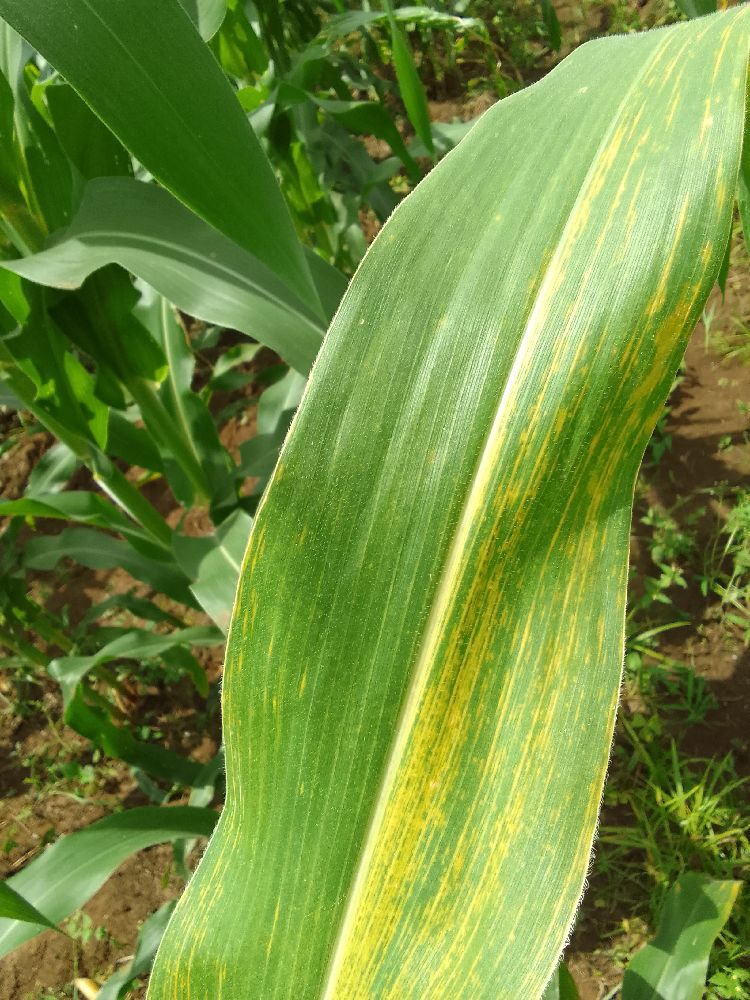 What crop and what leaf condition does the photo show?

maize, maize lethal necrosis
